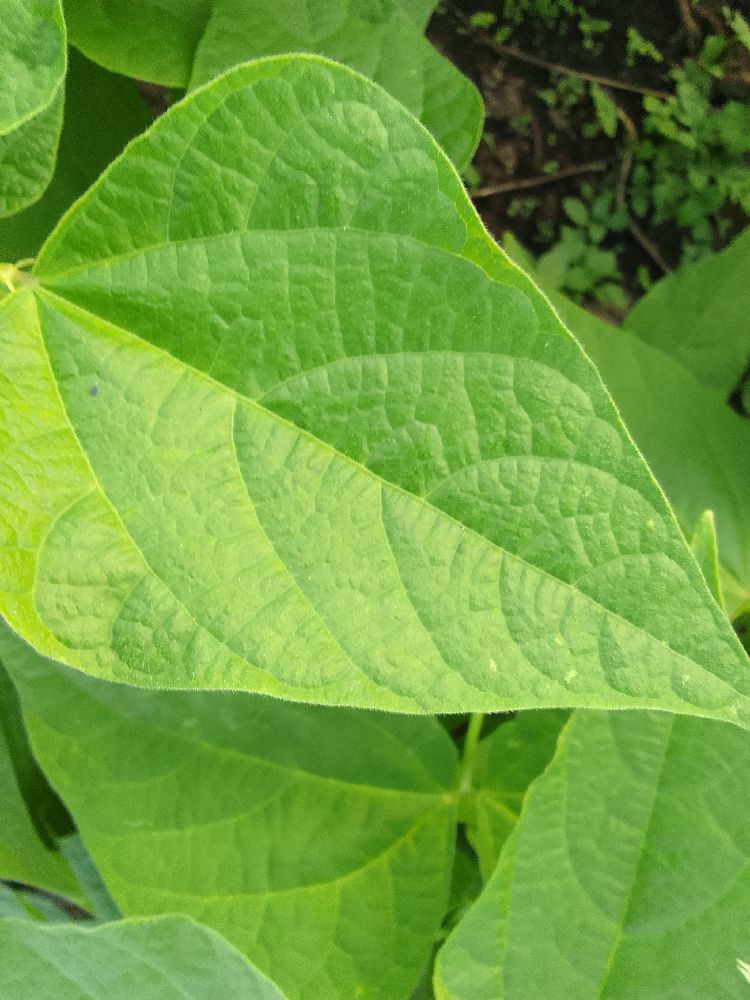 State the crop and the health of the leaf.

common bean, healthy
